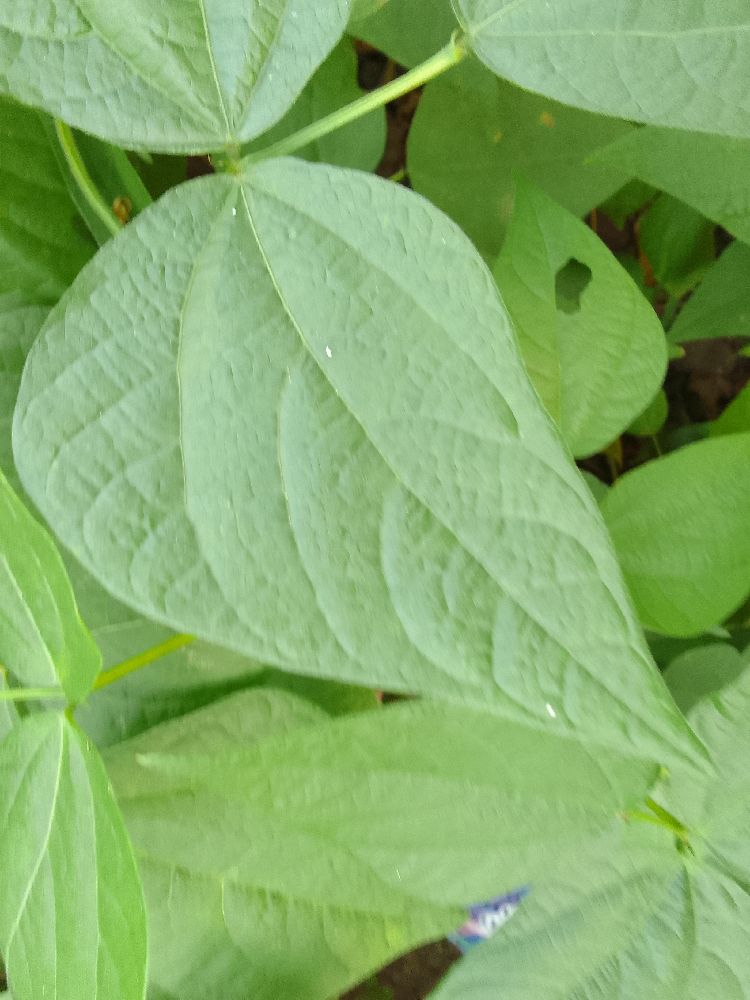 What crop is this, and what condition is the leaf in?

common bean, healthy
